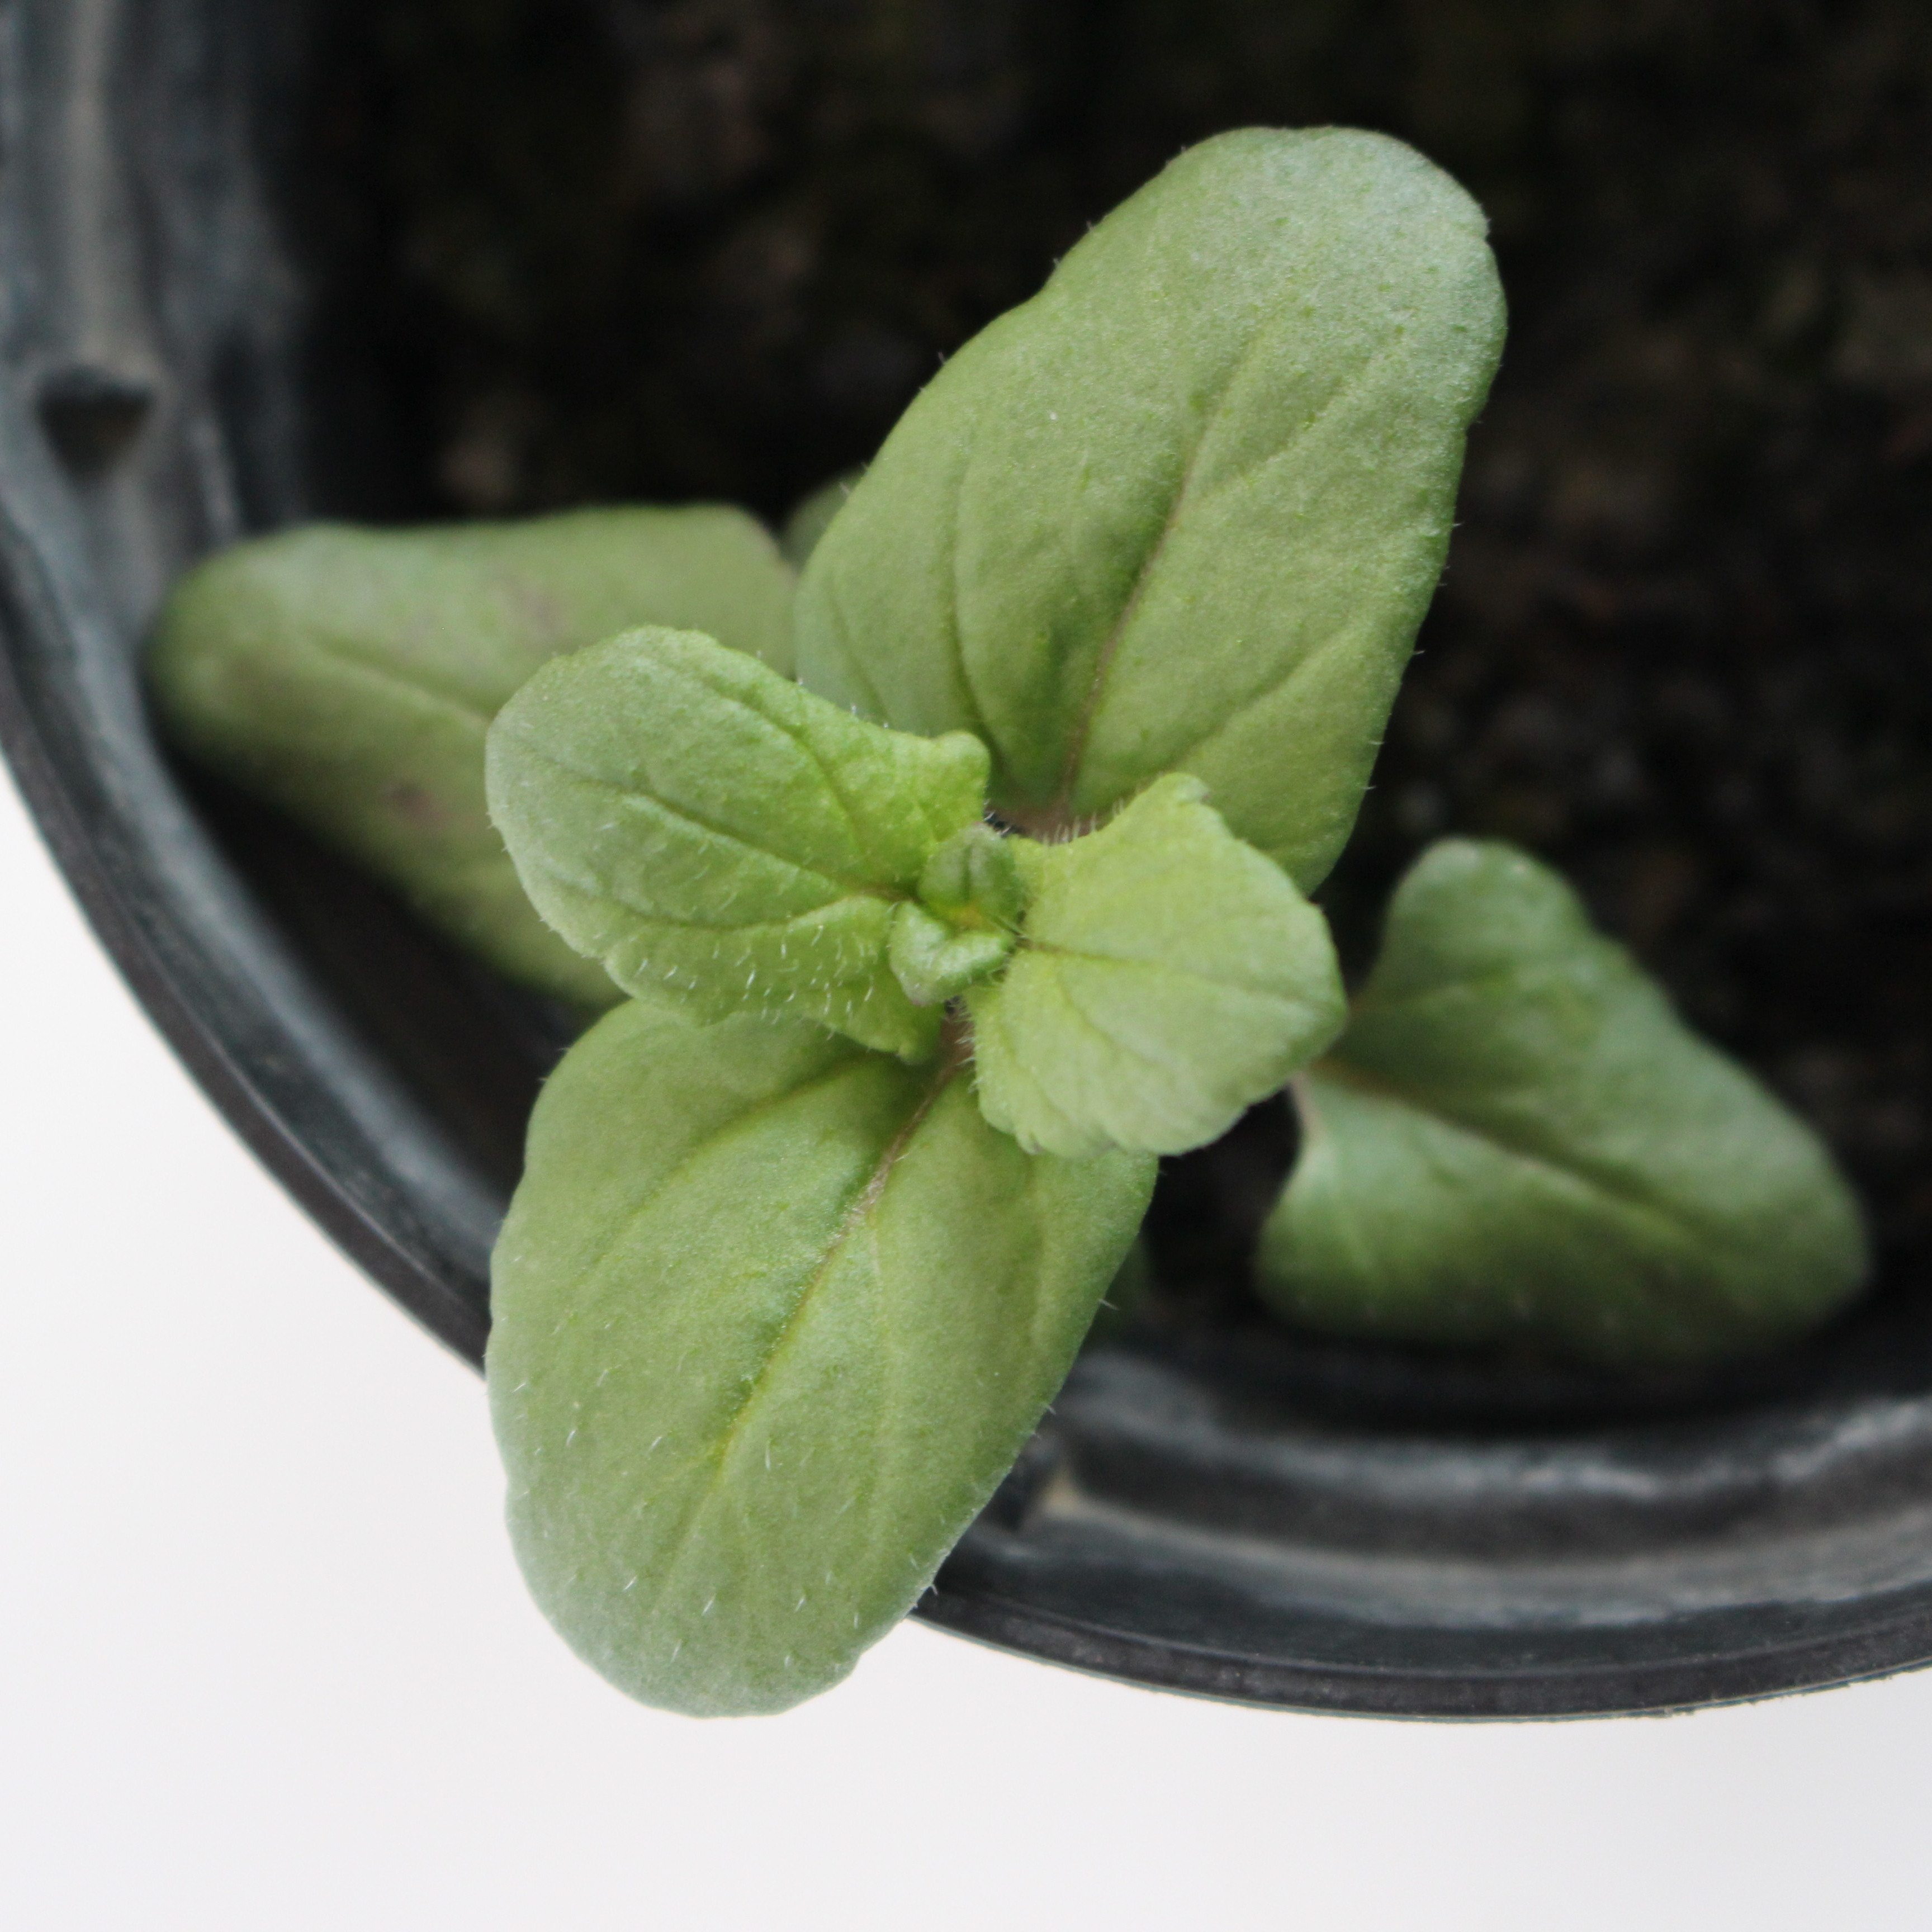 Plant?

Veronica persica
